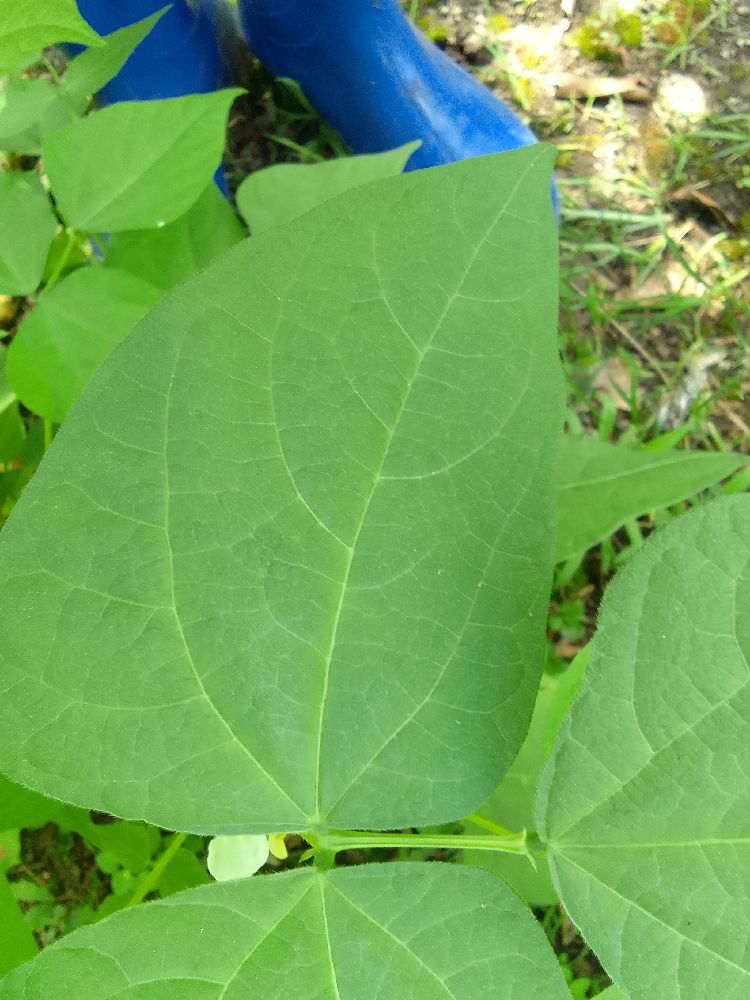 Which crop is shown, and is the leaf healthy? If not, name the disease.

common bean, healthy
